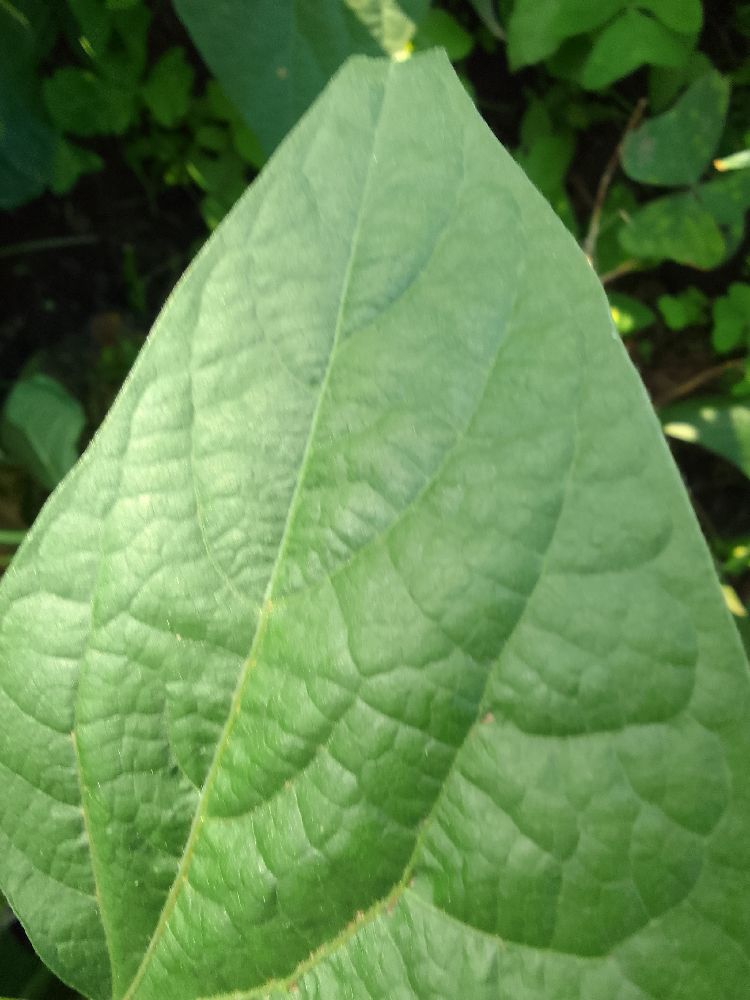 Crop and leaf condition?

common bean, healthy
